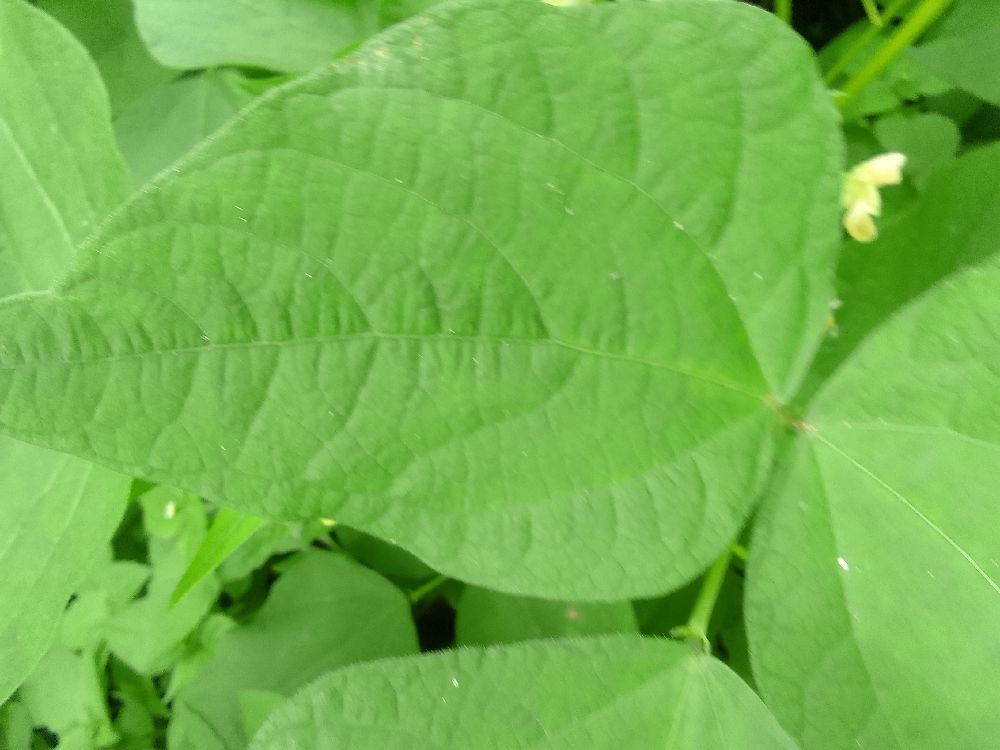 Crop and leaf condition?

common bean, healthy
